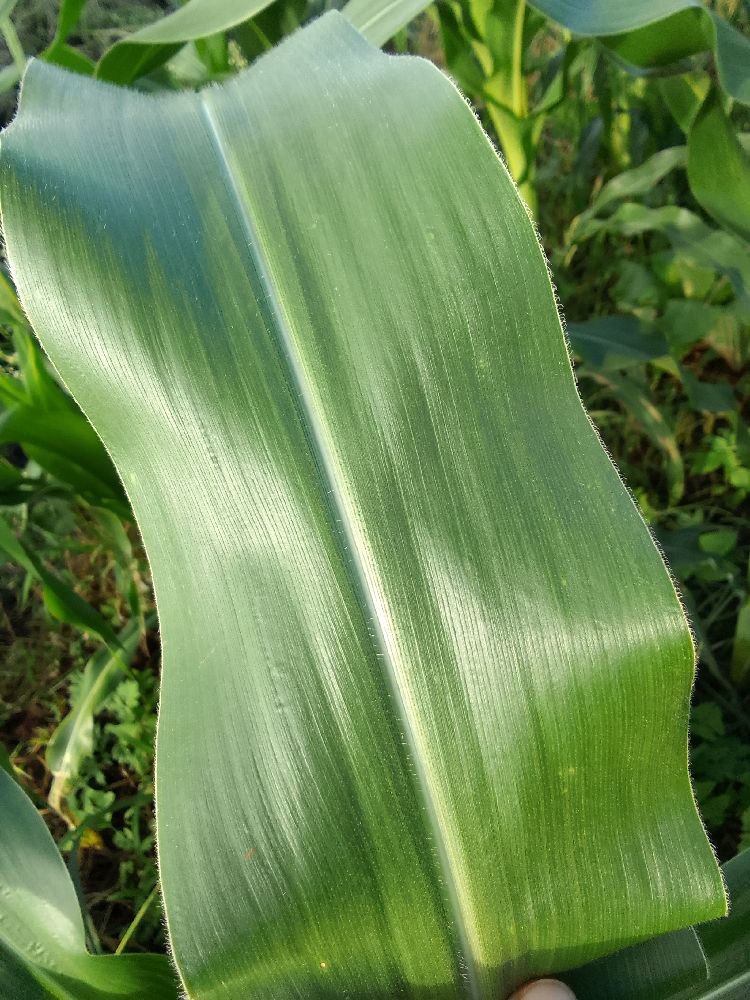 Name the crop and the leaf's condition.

maize, healthy
